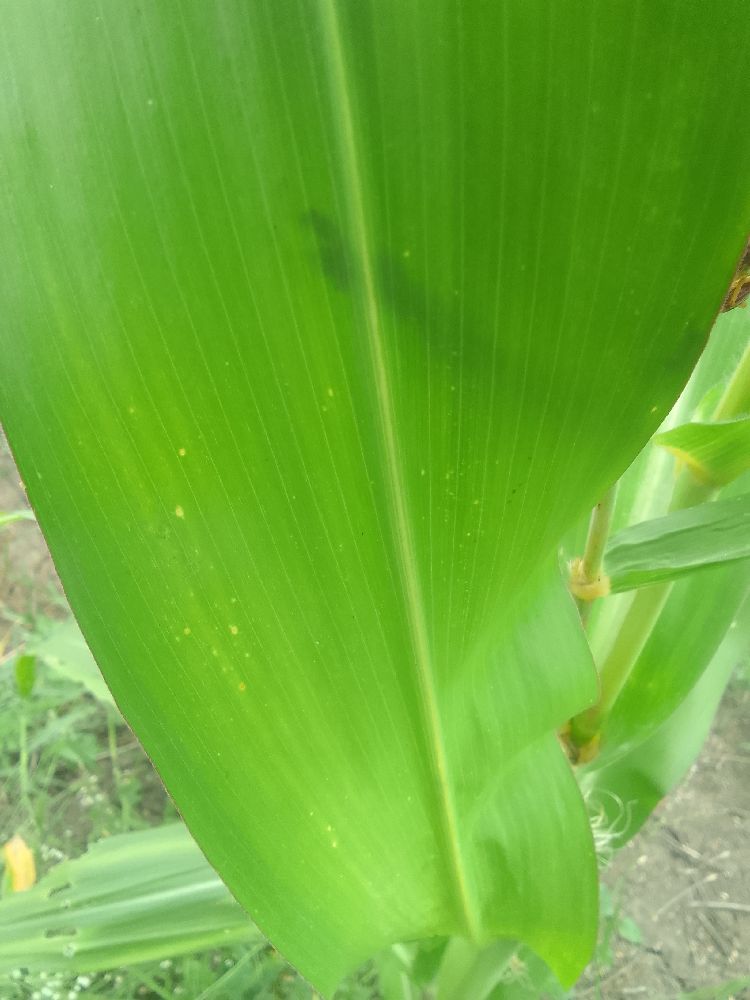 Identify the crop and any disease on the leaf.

maize, healthy
